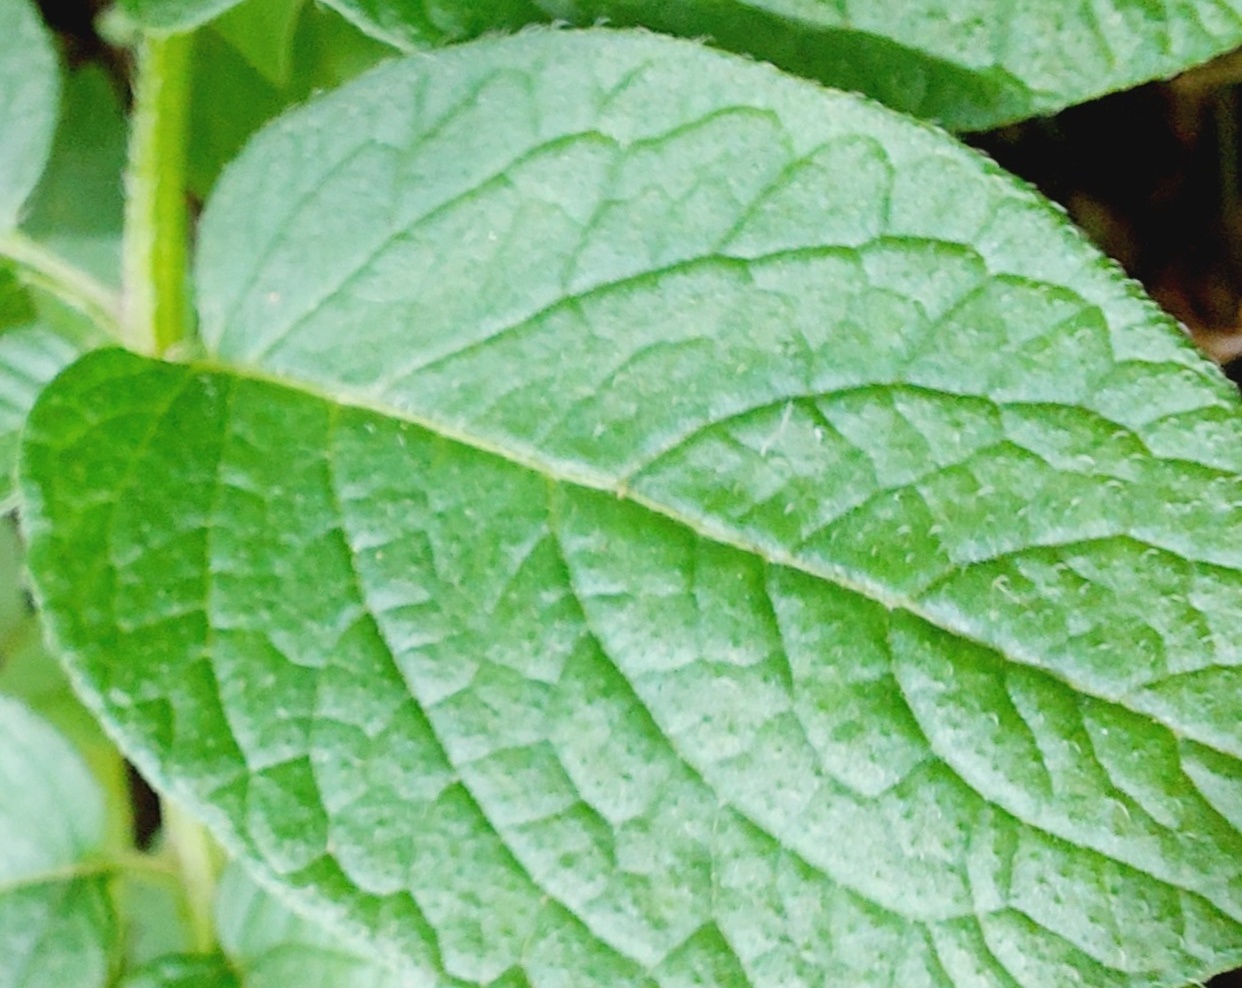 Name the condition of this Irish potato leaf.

healthy
